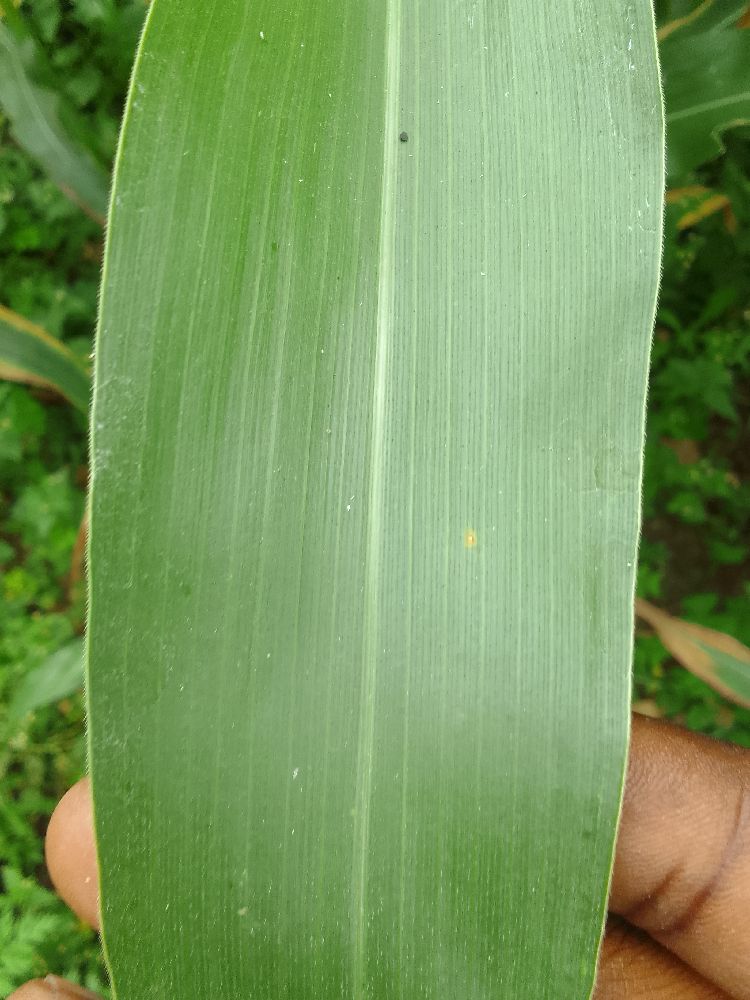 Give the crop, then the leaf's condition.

maize, healthy
